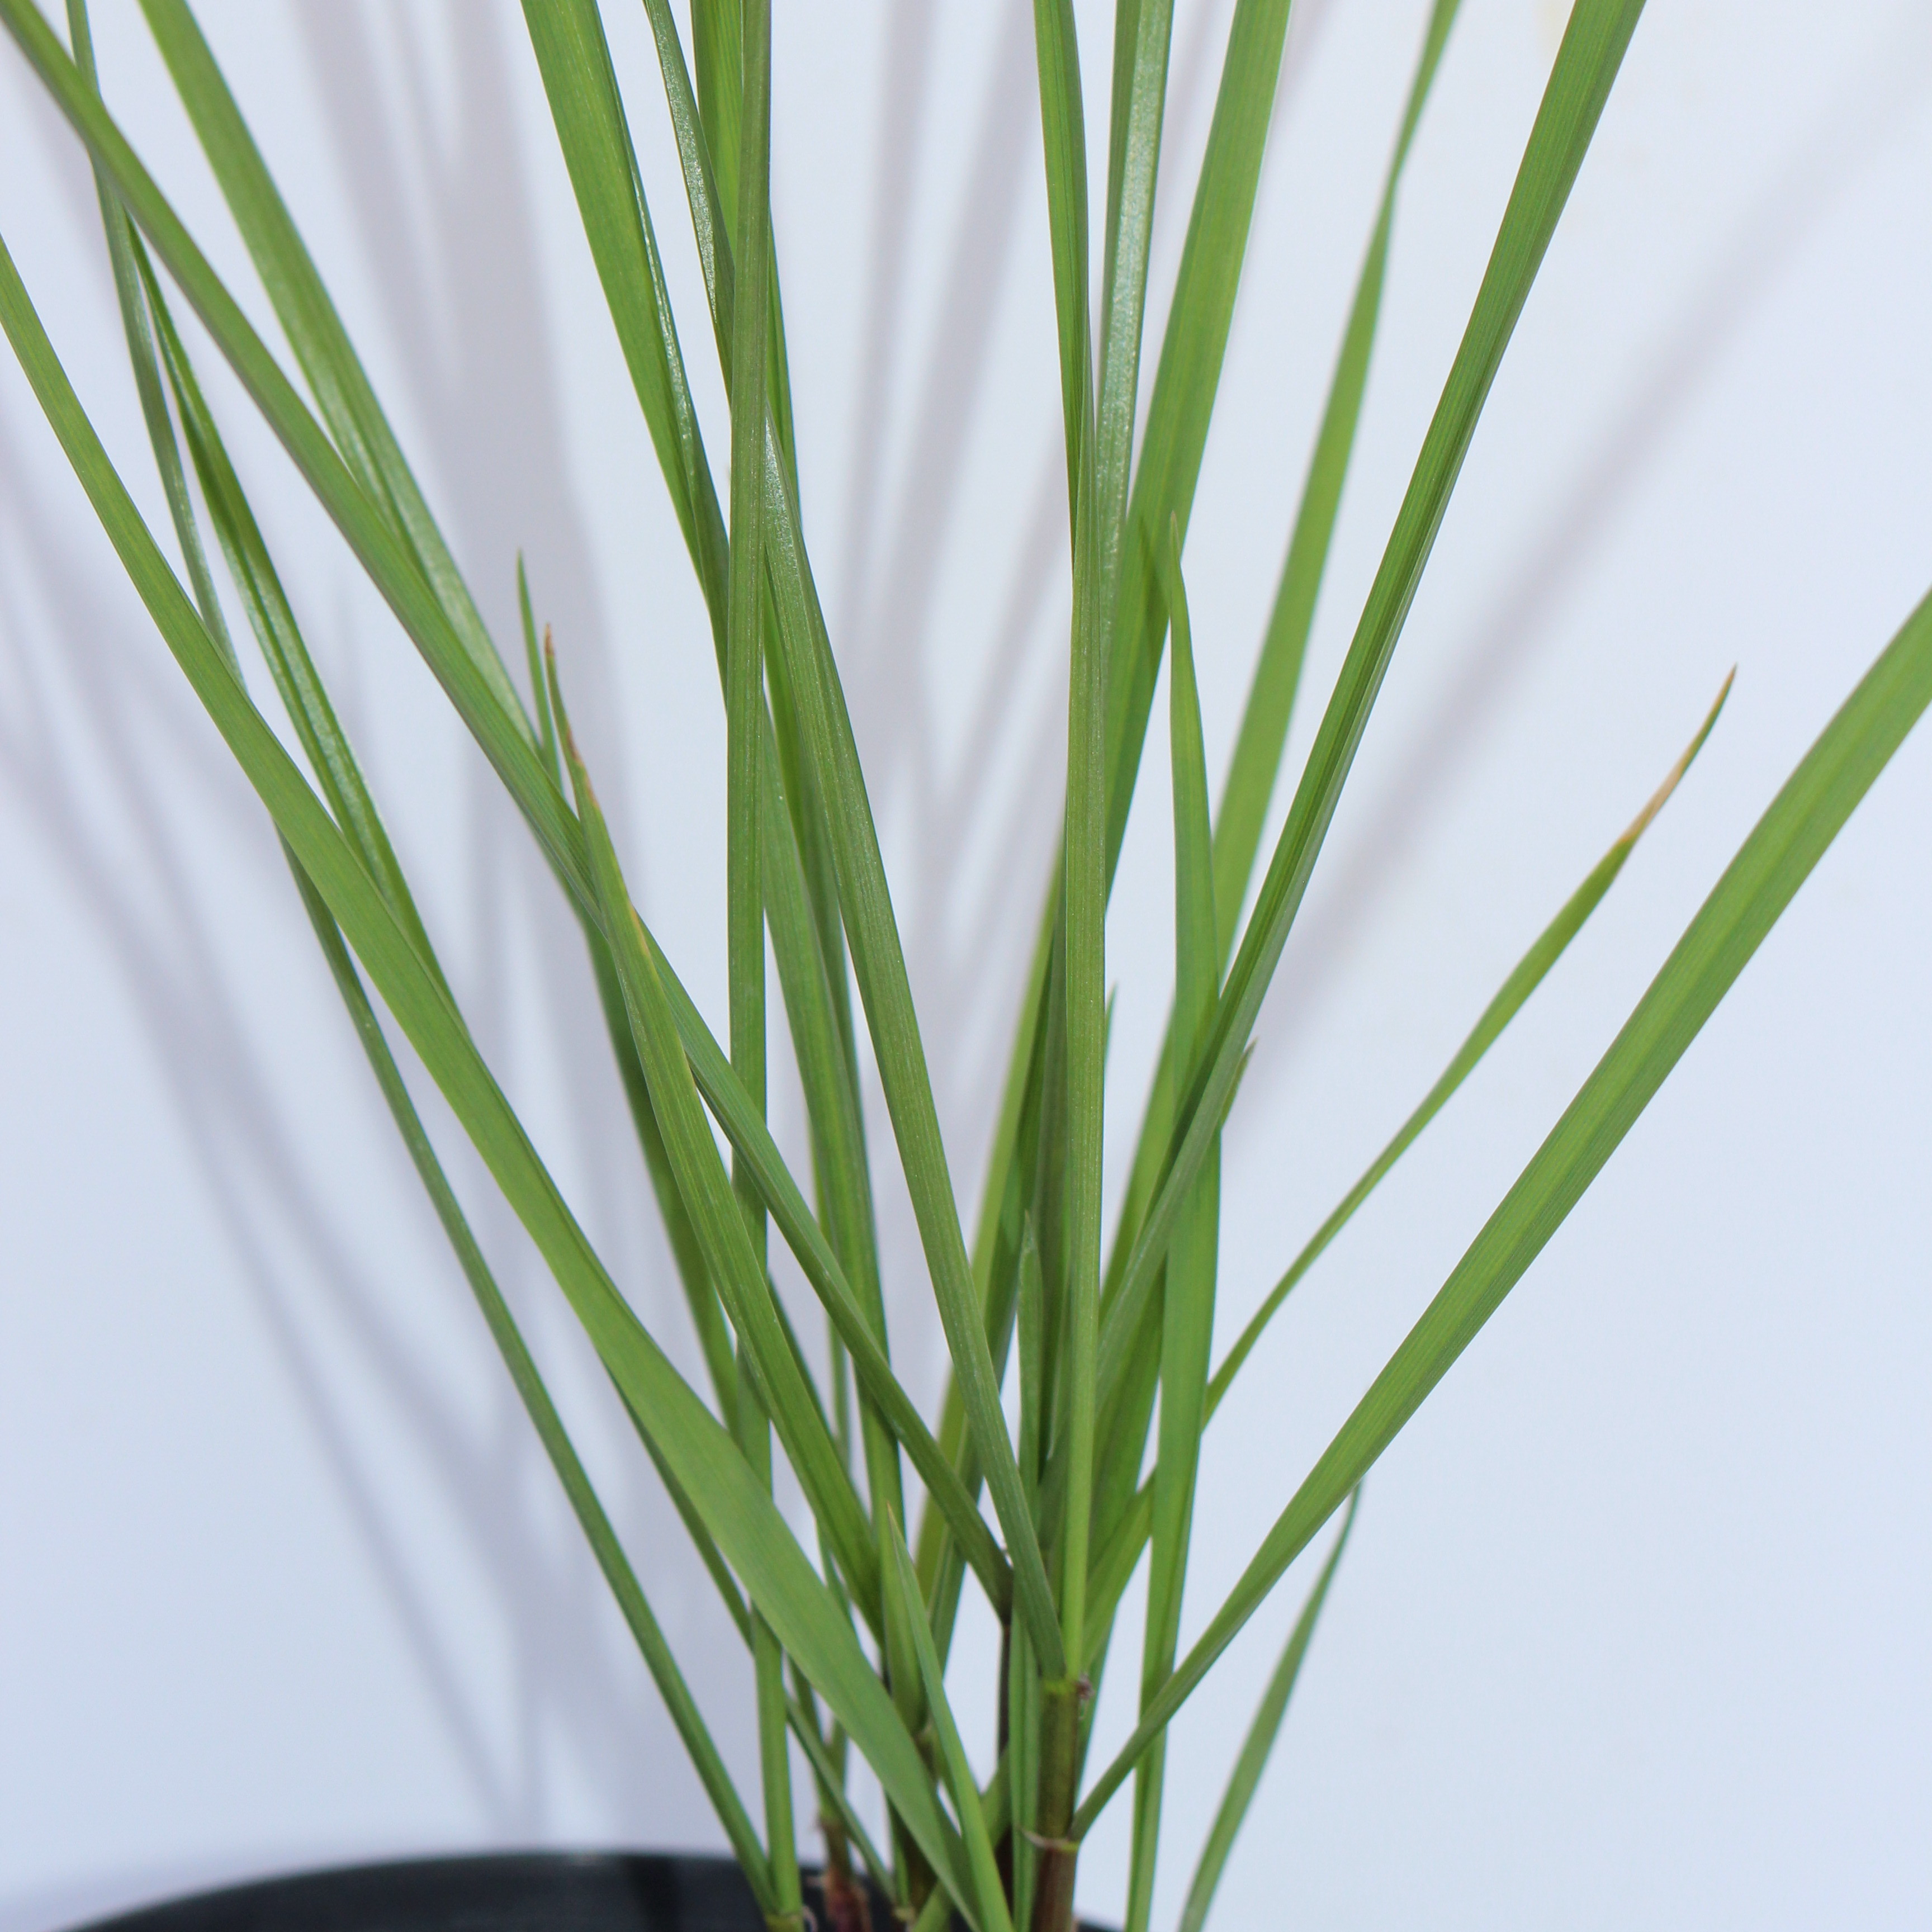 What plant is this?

Lolium multiflorum
